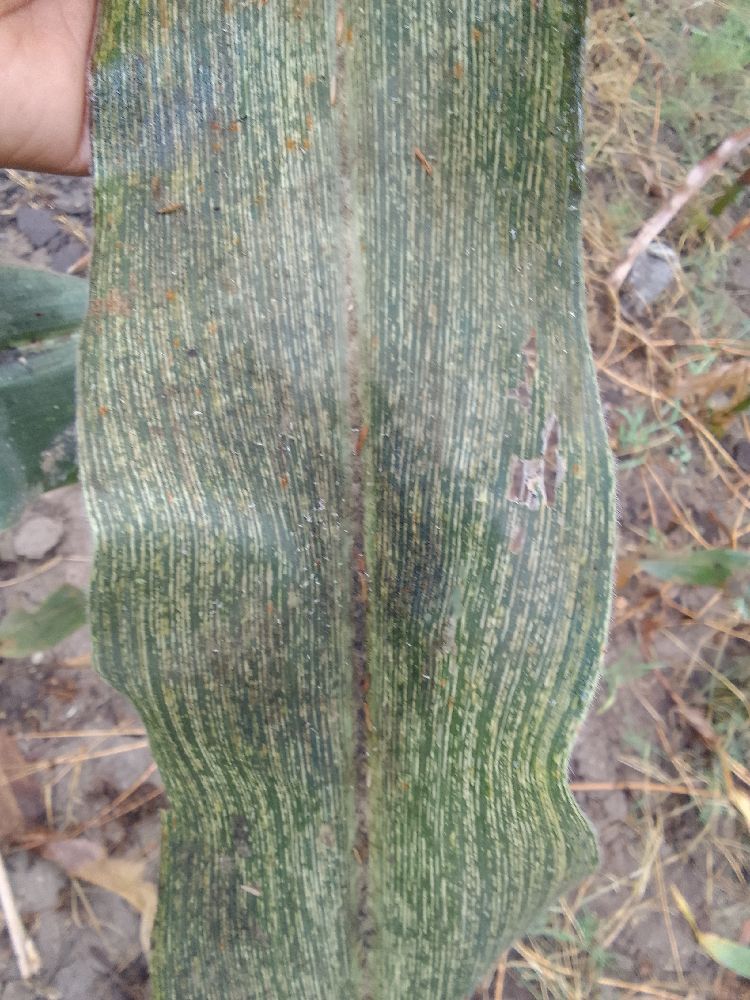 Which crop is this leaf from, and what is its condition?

maize, maize streak virus
